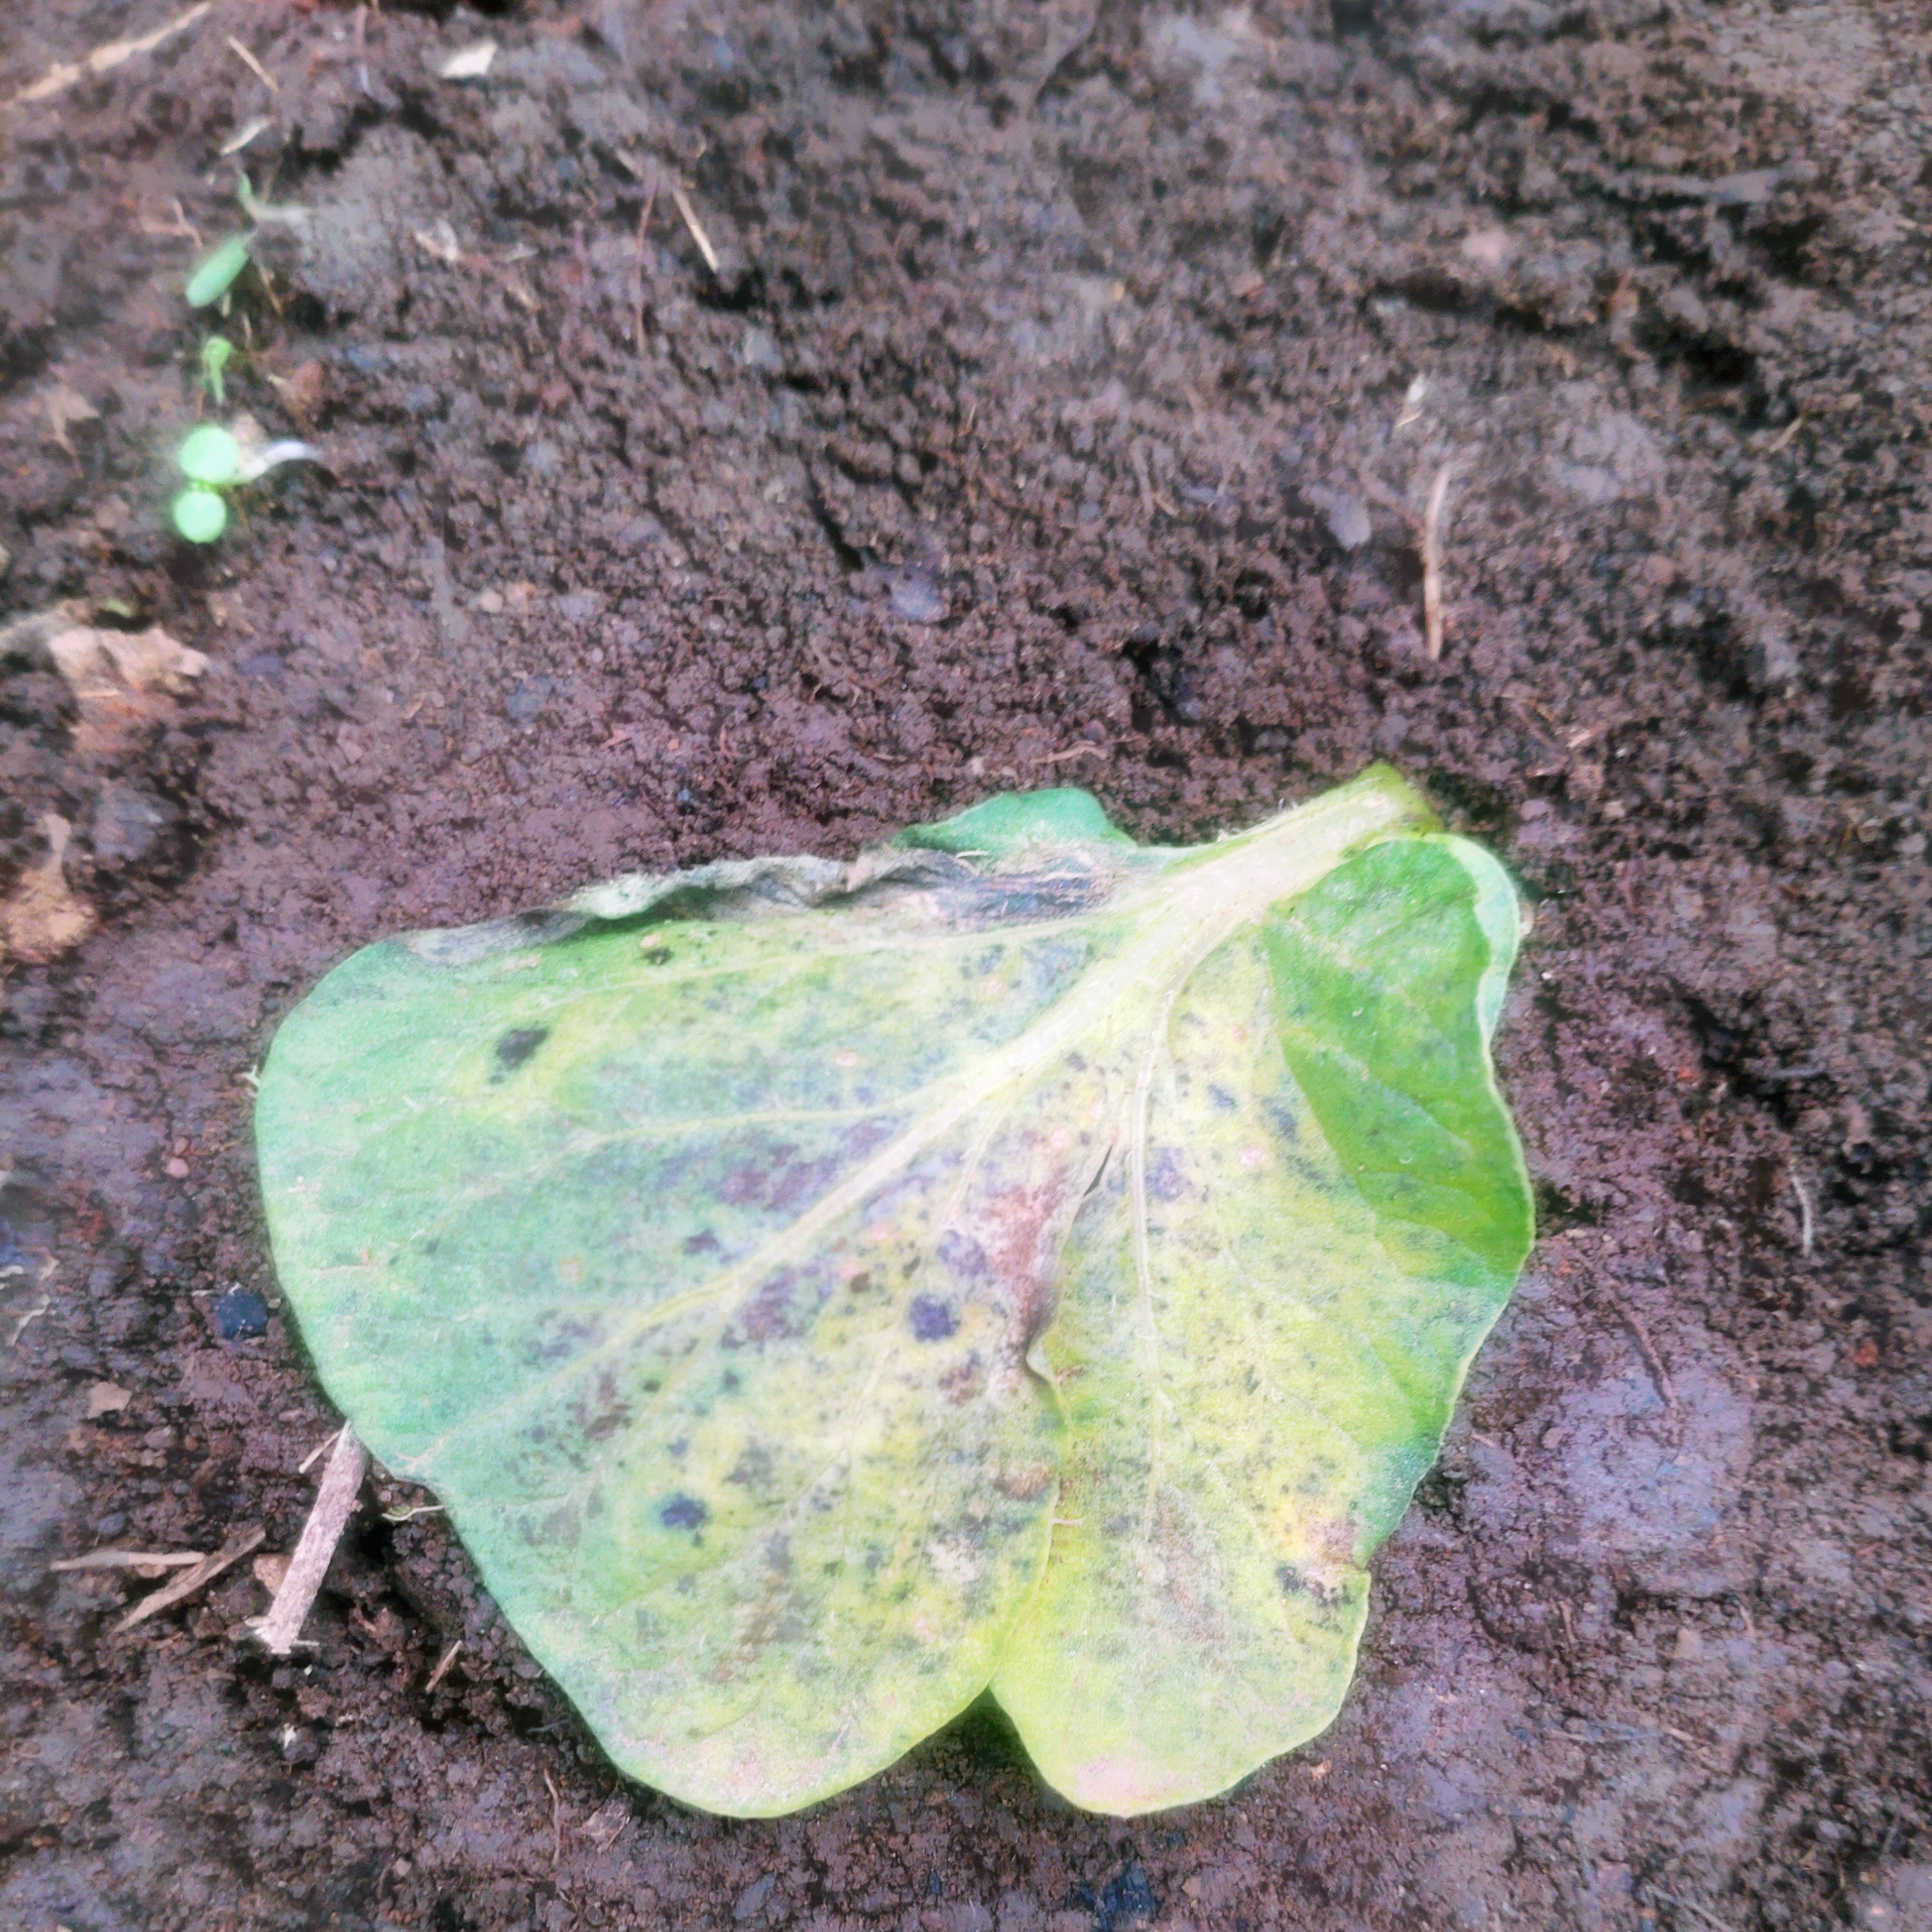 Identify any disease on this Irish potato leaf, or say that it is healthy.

late blight
